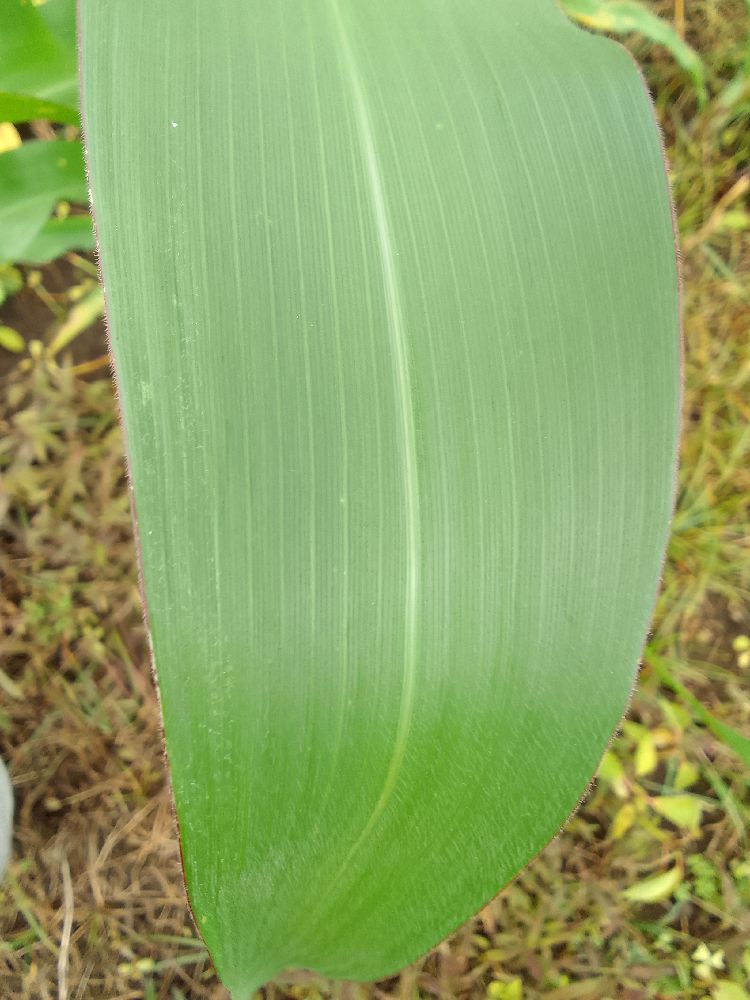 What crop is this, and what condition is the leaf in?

maize, healthy
